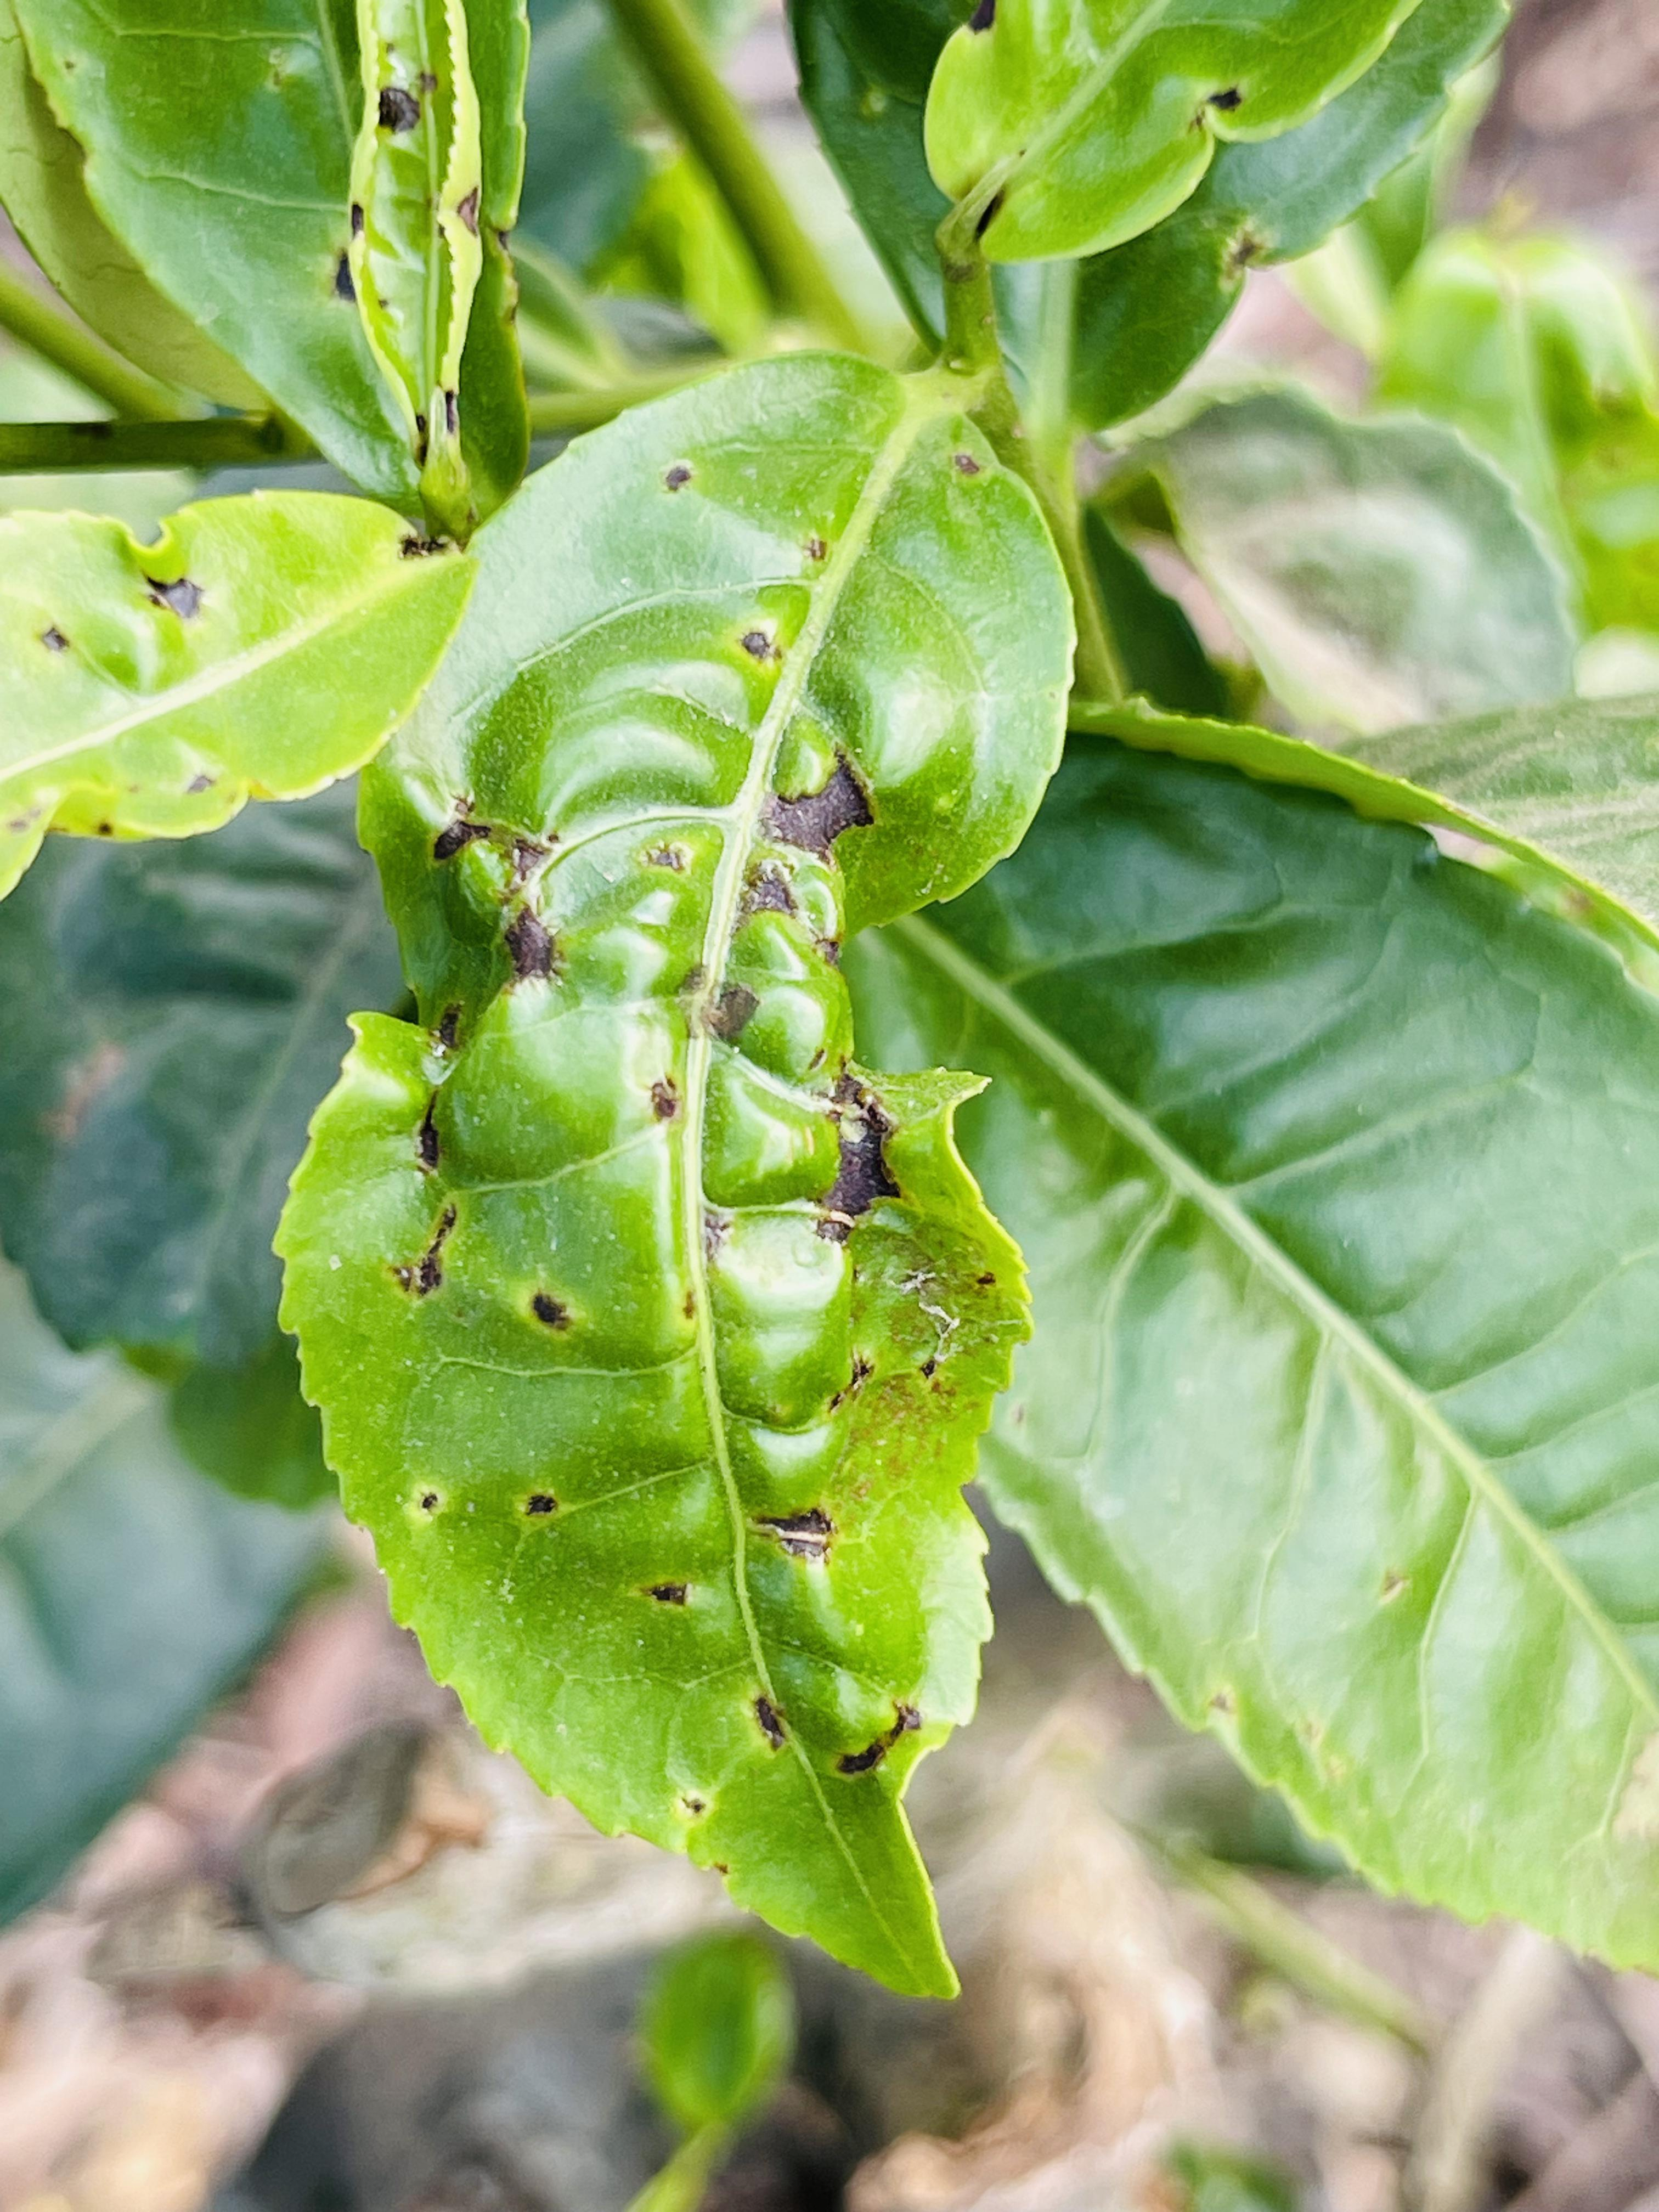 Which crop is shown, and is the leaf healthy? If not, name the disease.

tea, helopeltis
